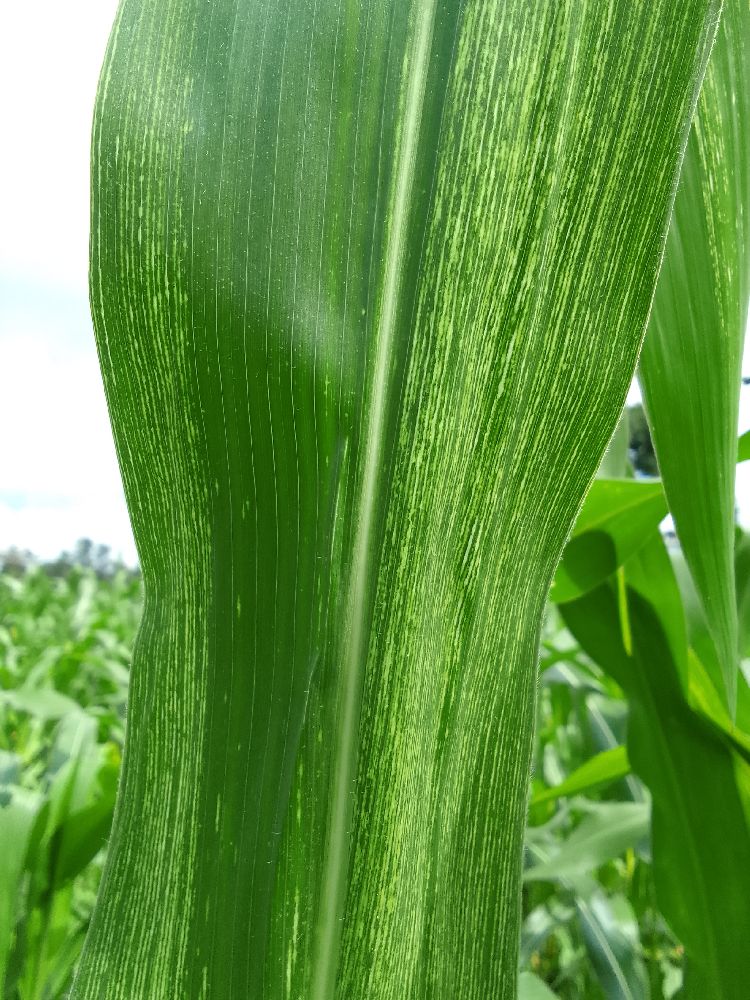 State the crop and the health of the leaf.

maize, maize streak virus
